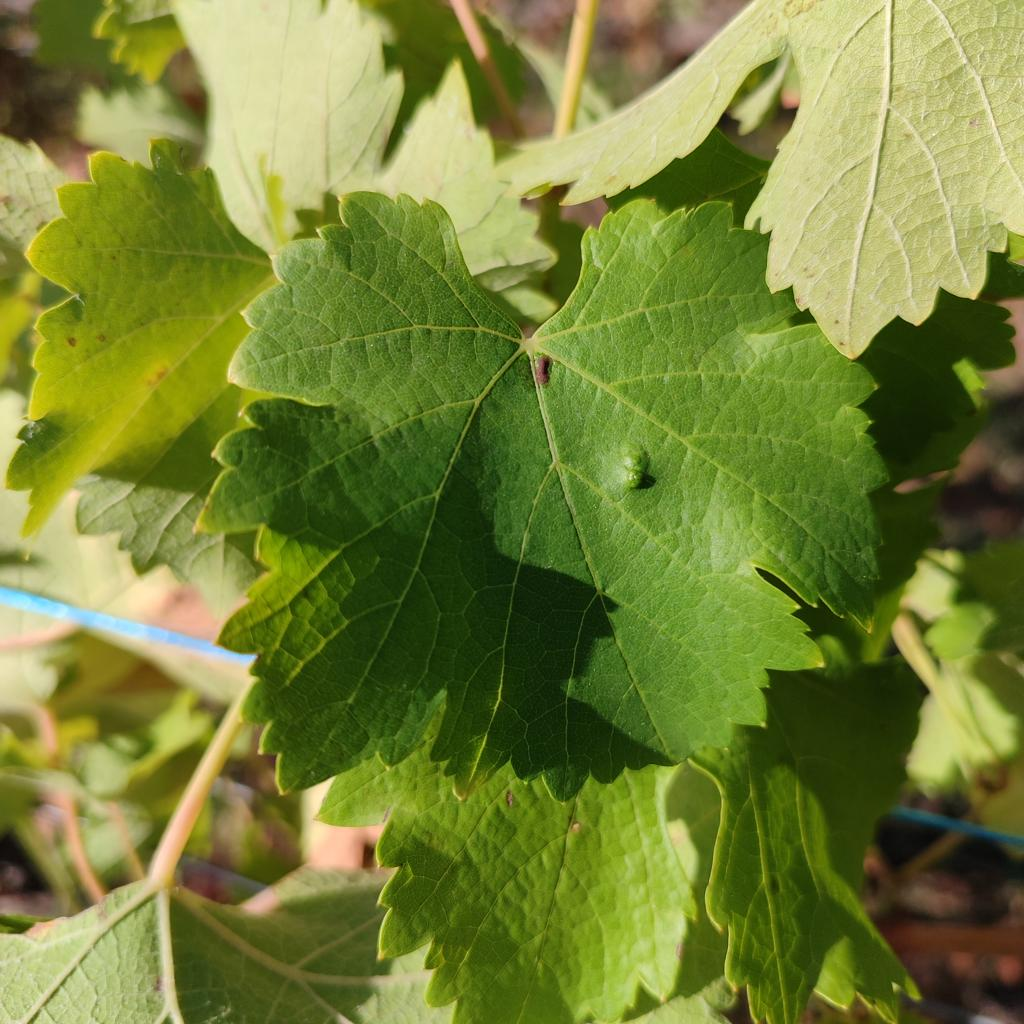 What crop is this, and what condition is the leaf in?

grapevine, erineum mite
